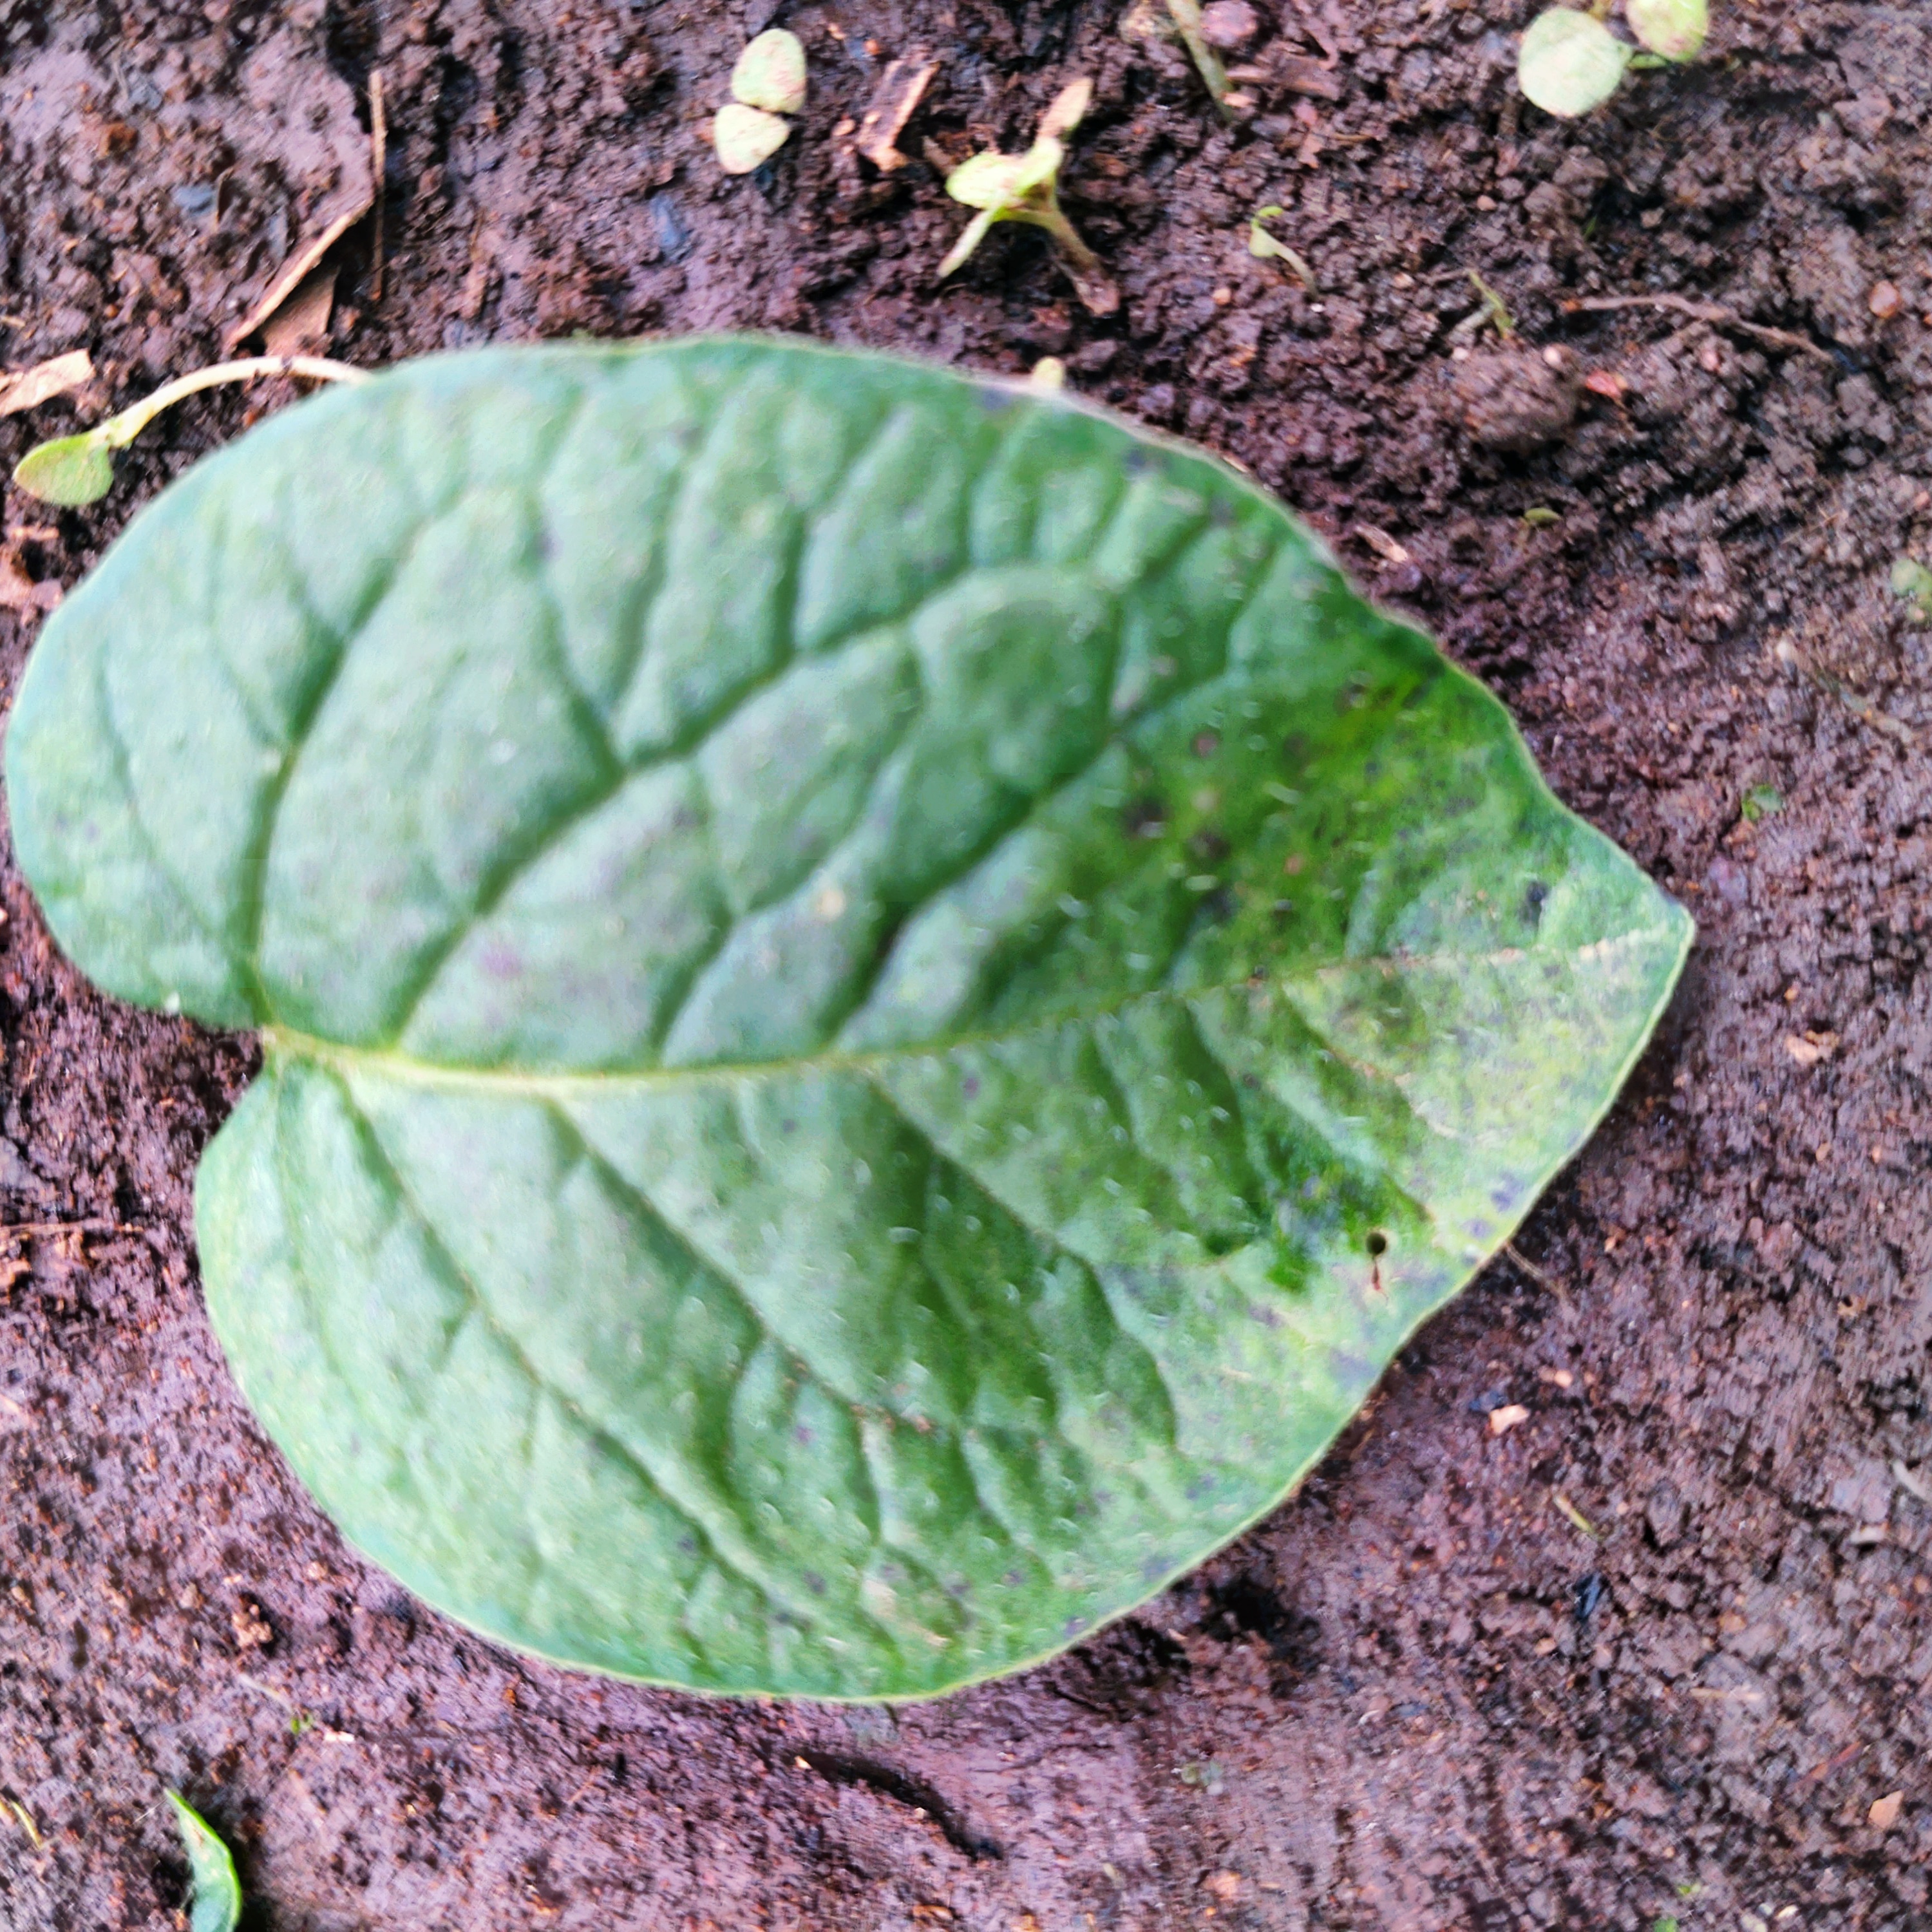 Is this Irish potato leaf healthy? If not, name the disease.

late blight
